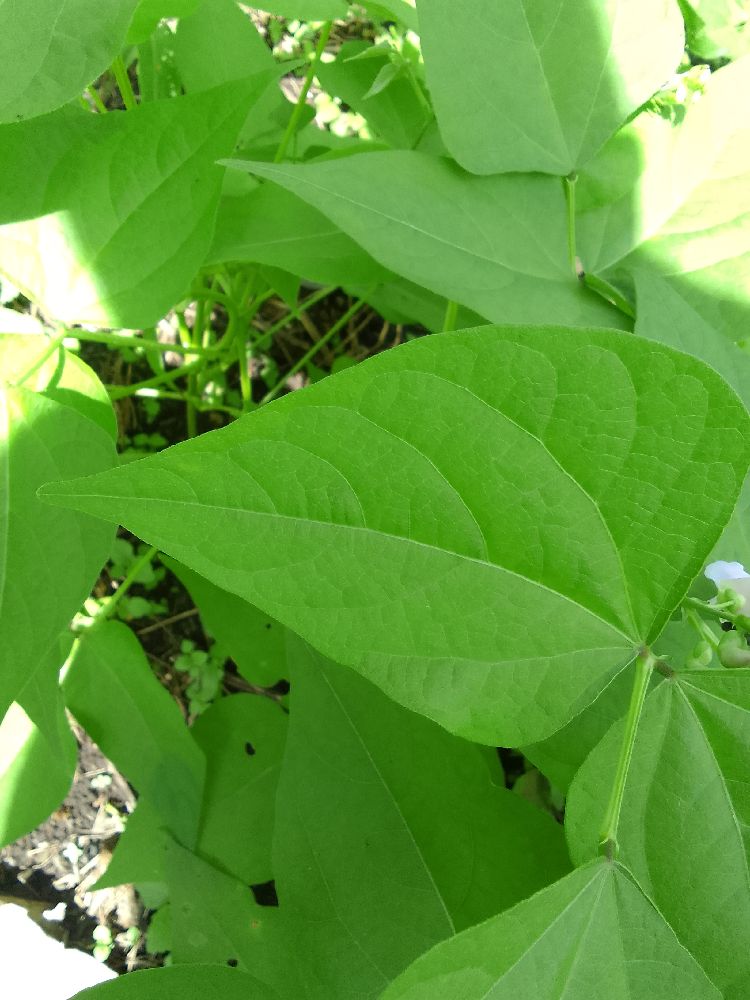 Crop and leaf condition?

common bean, healthy
